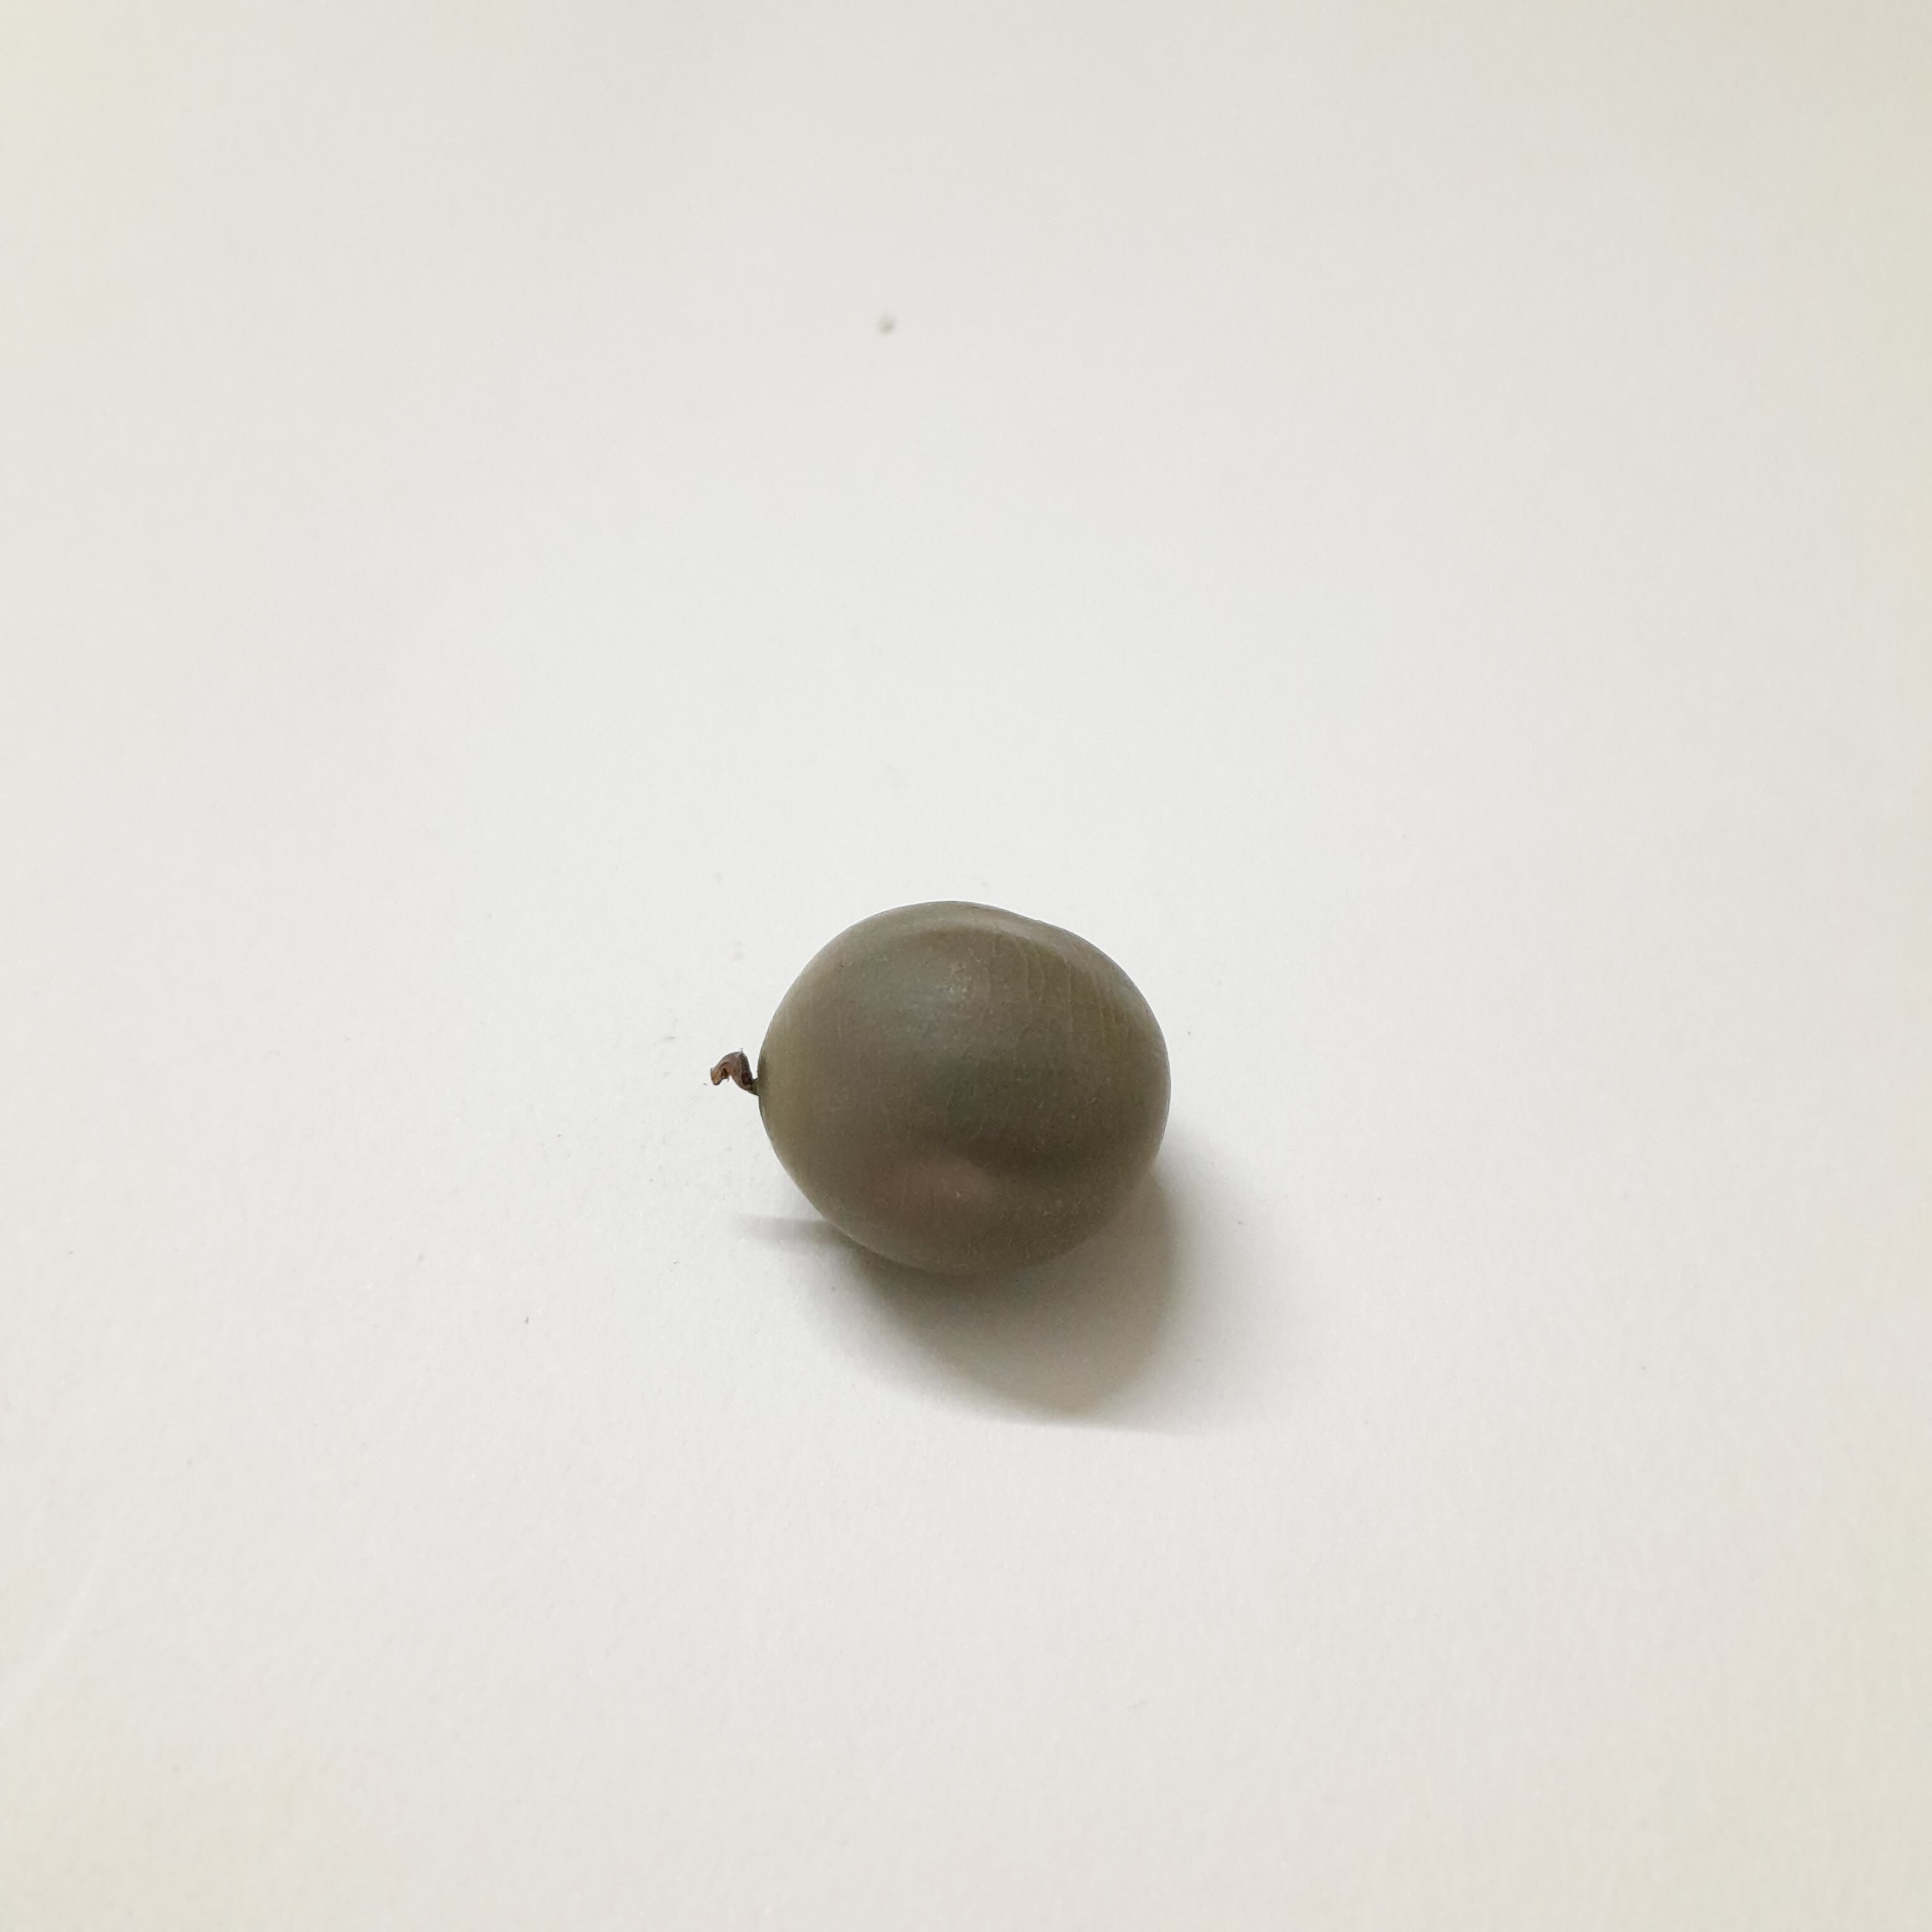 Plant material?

sagargota
